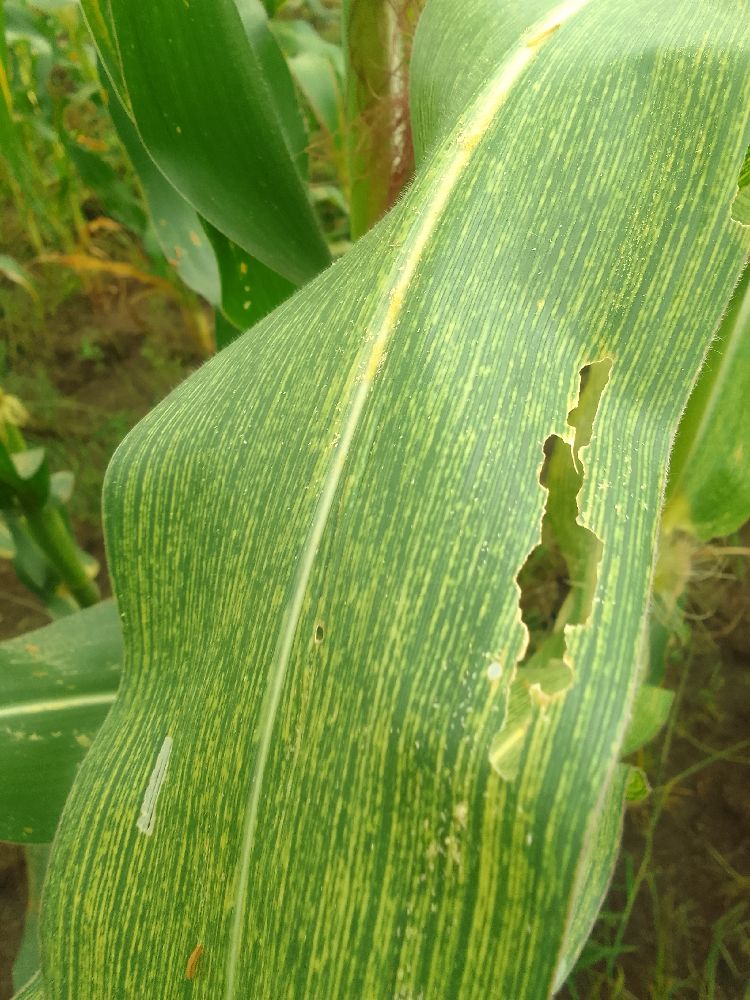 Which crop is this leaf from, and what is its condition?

maize, maize streak virus
